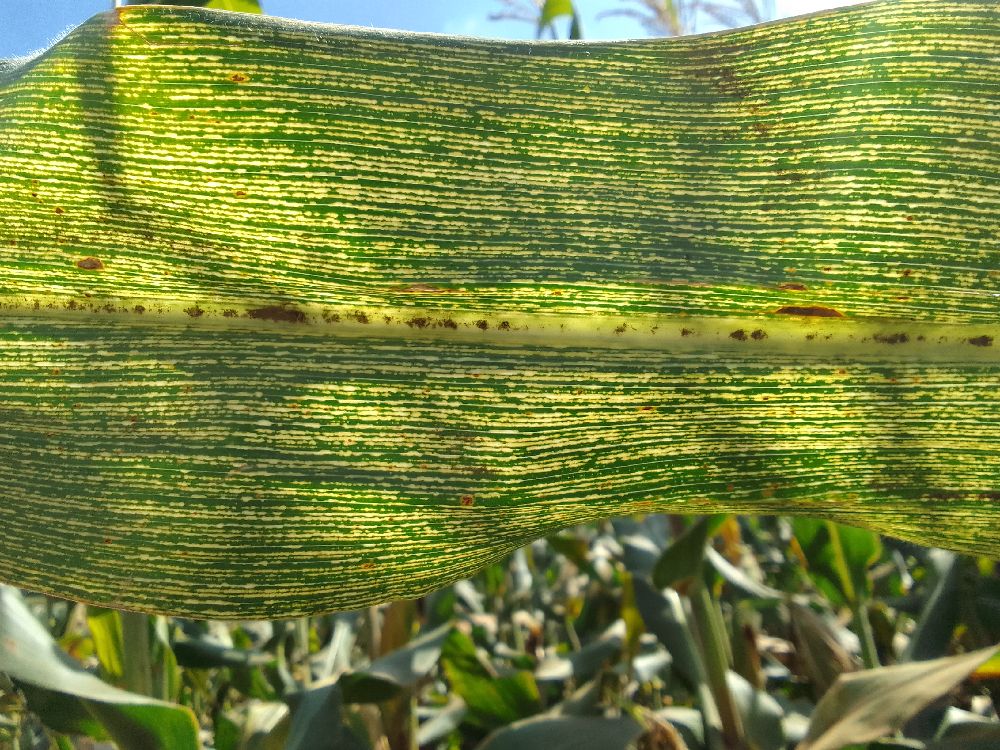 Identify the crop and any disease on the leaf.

maize, maize streak virus
